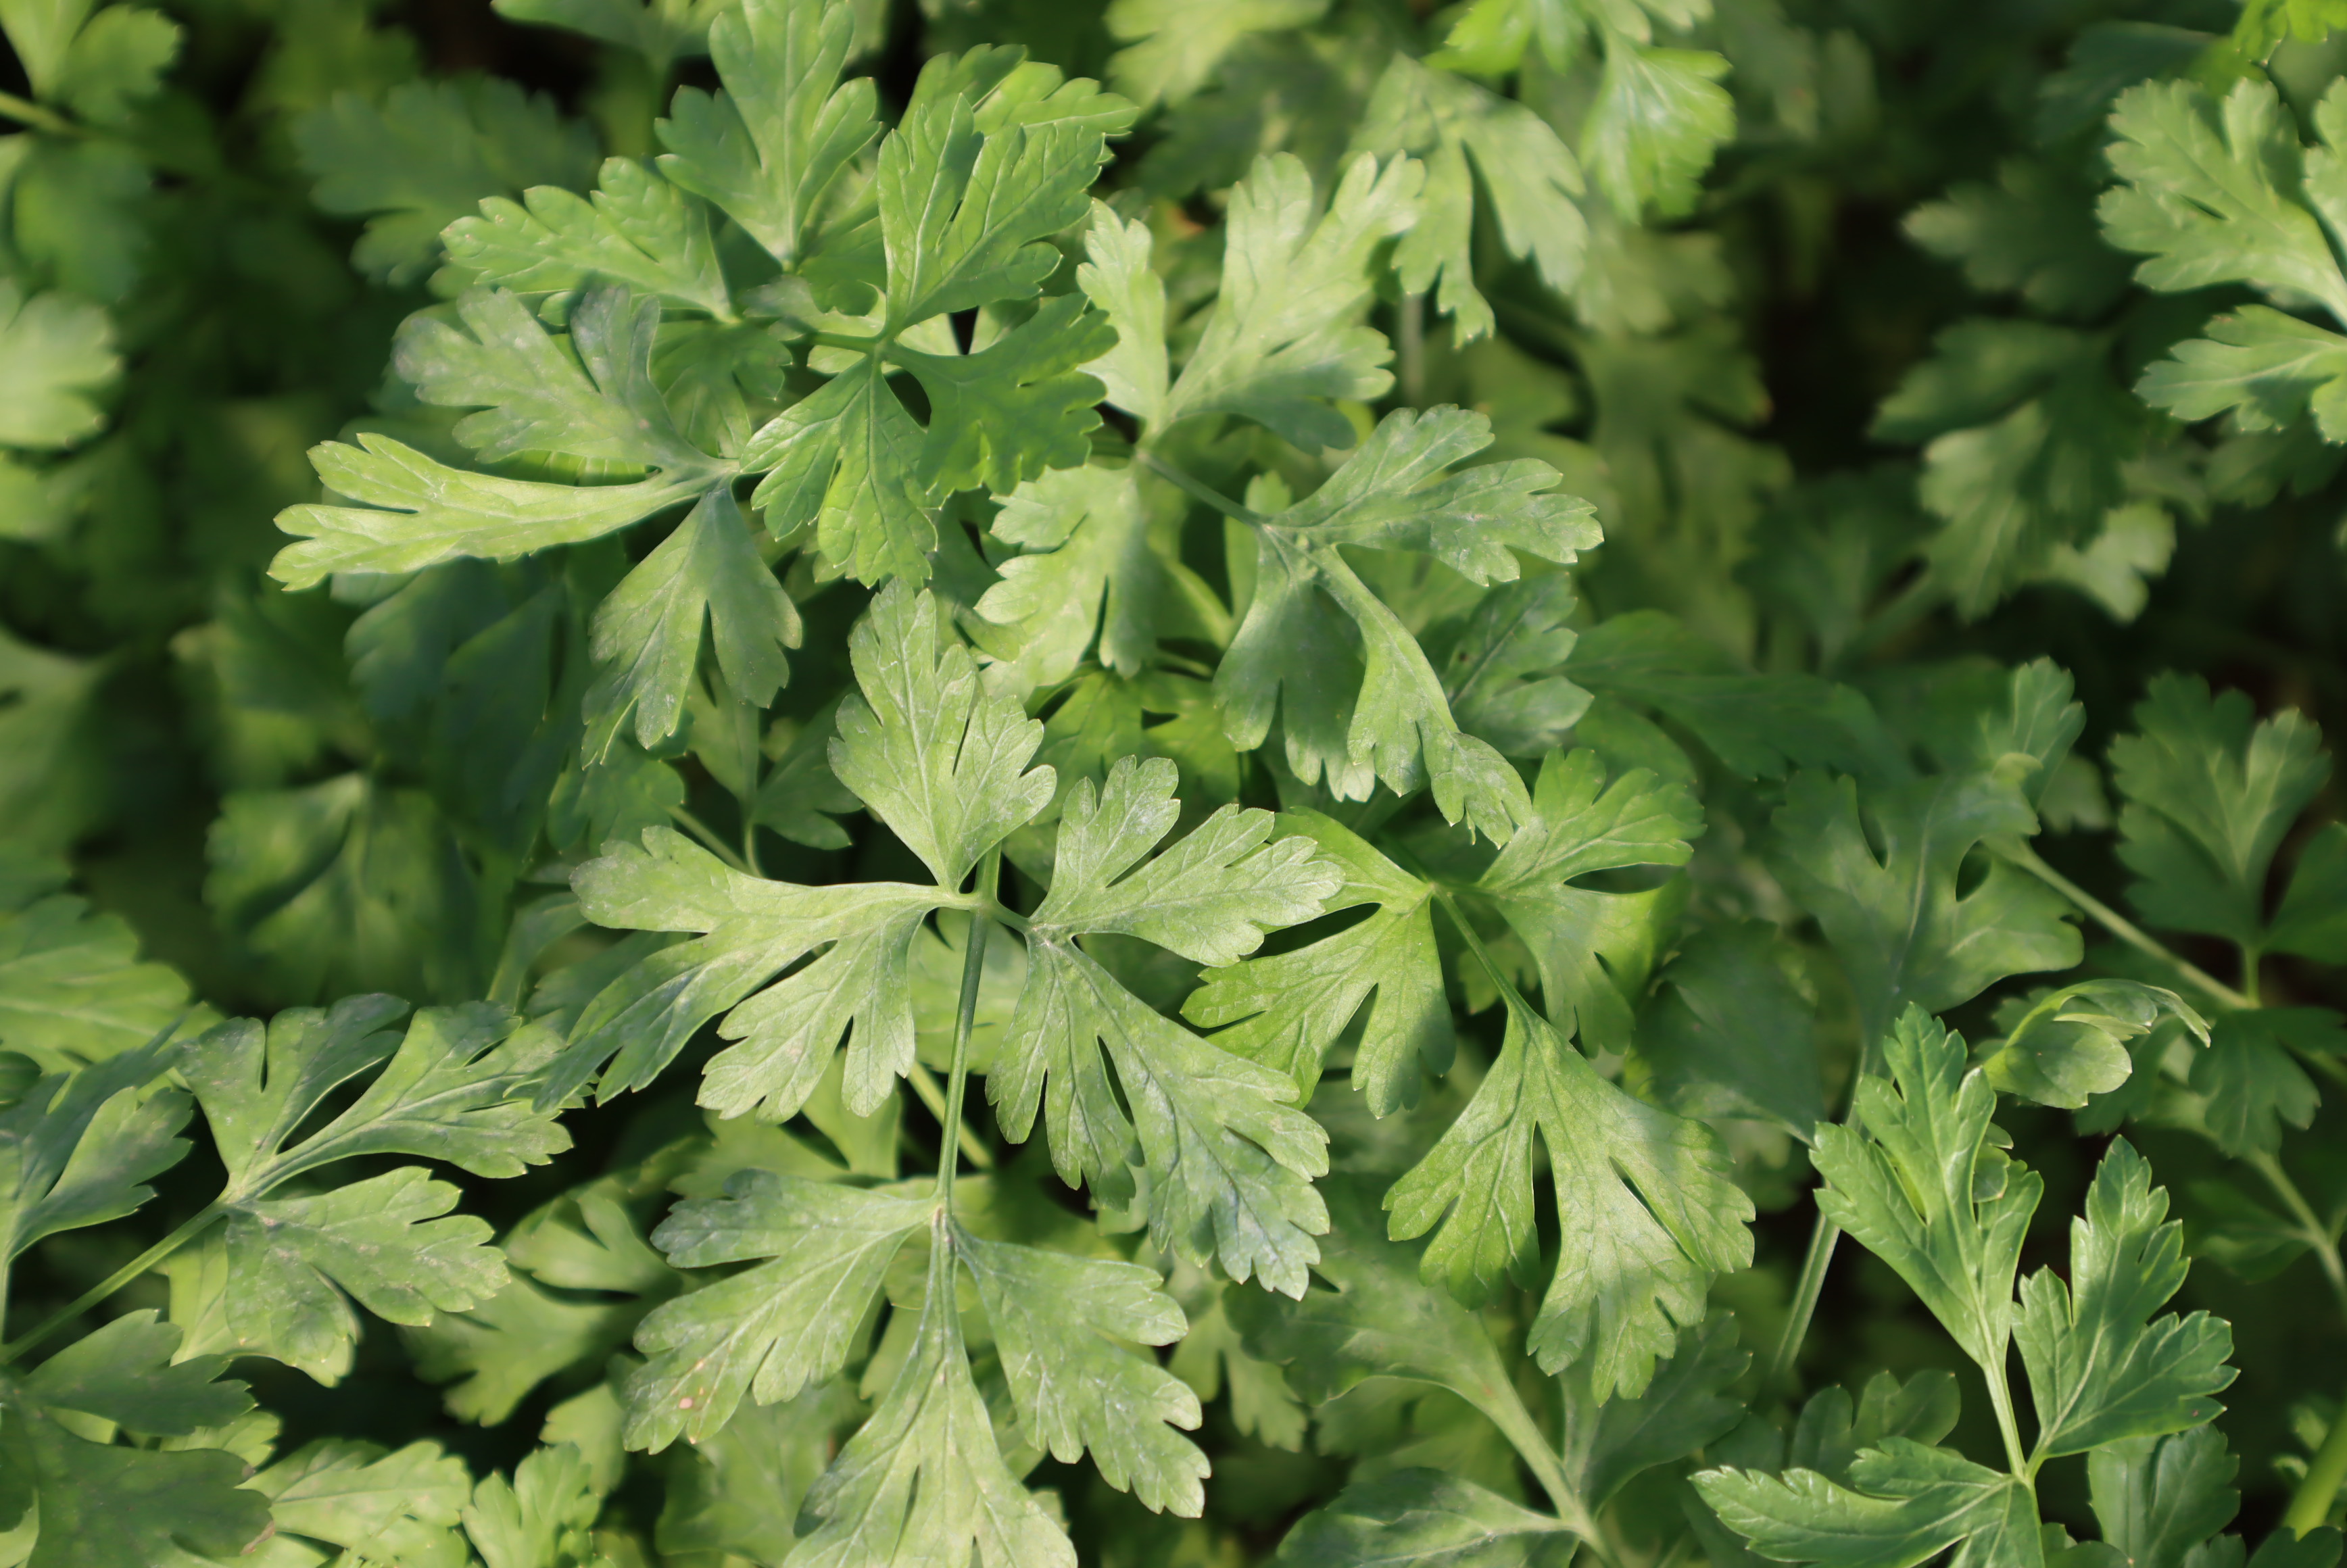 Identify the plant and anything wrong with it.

parsley, healthy
